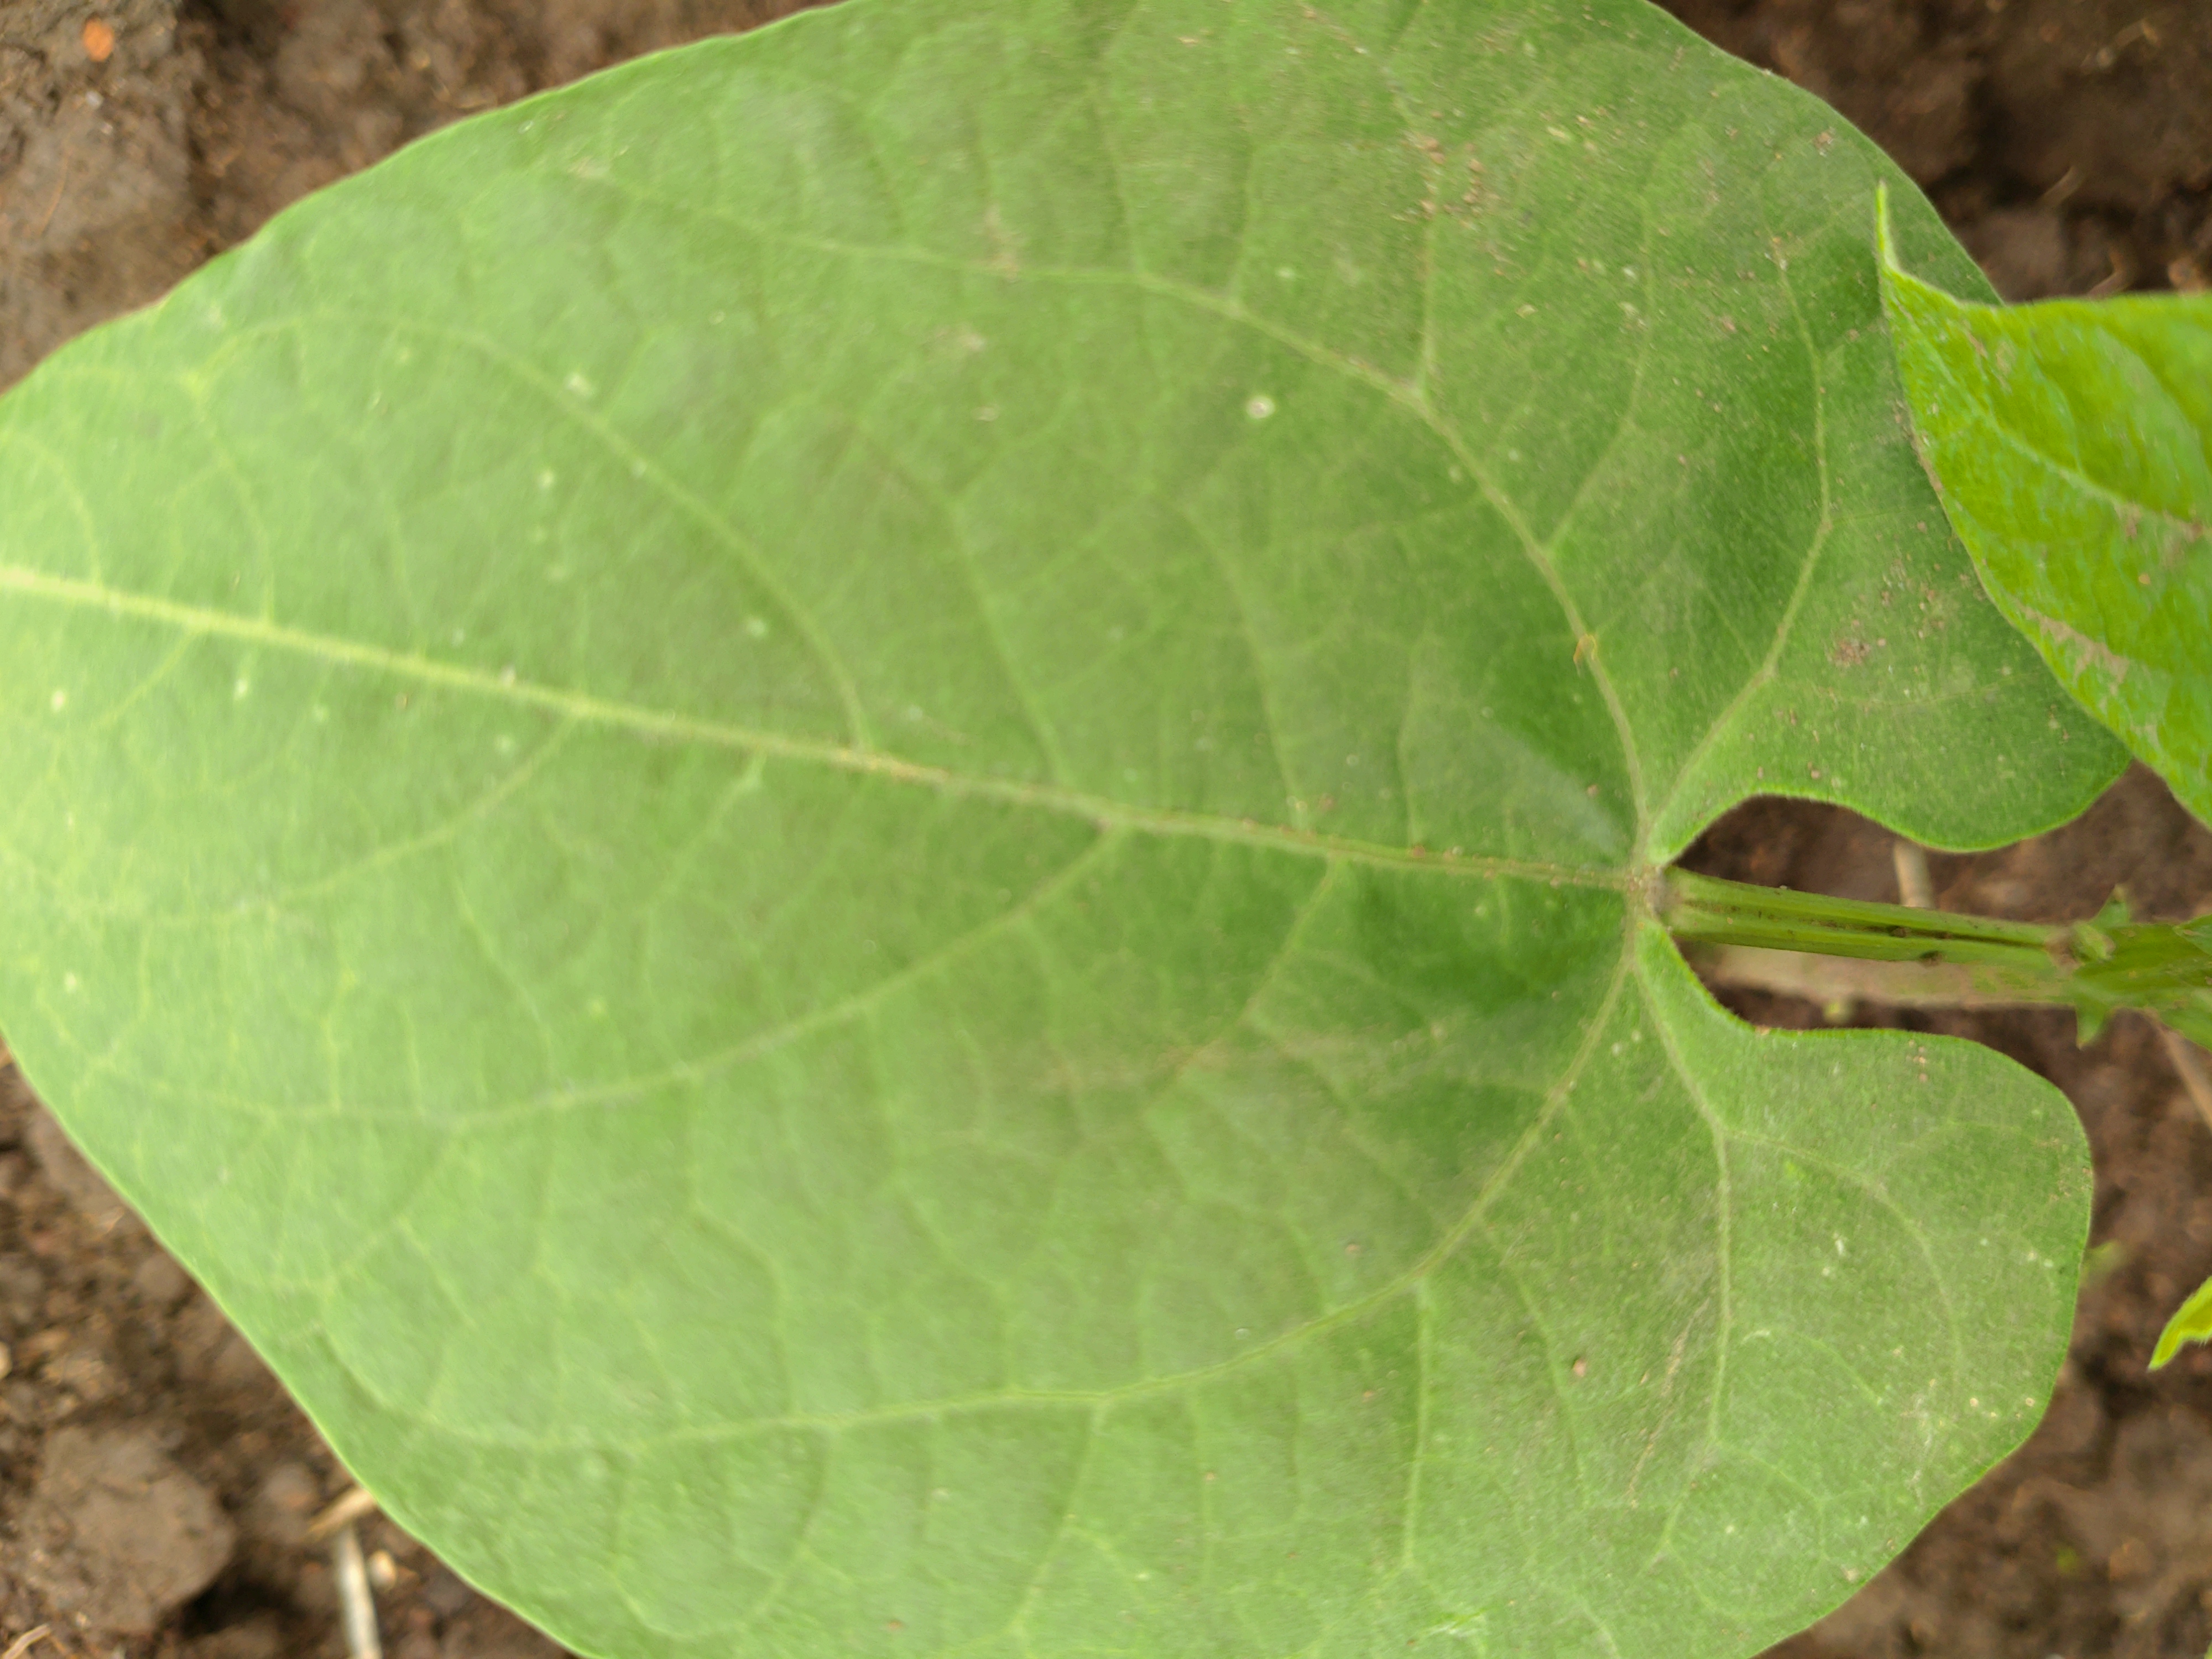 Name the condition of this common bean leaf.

healthy
